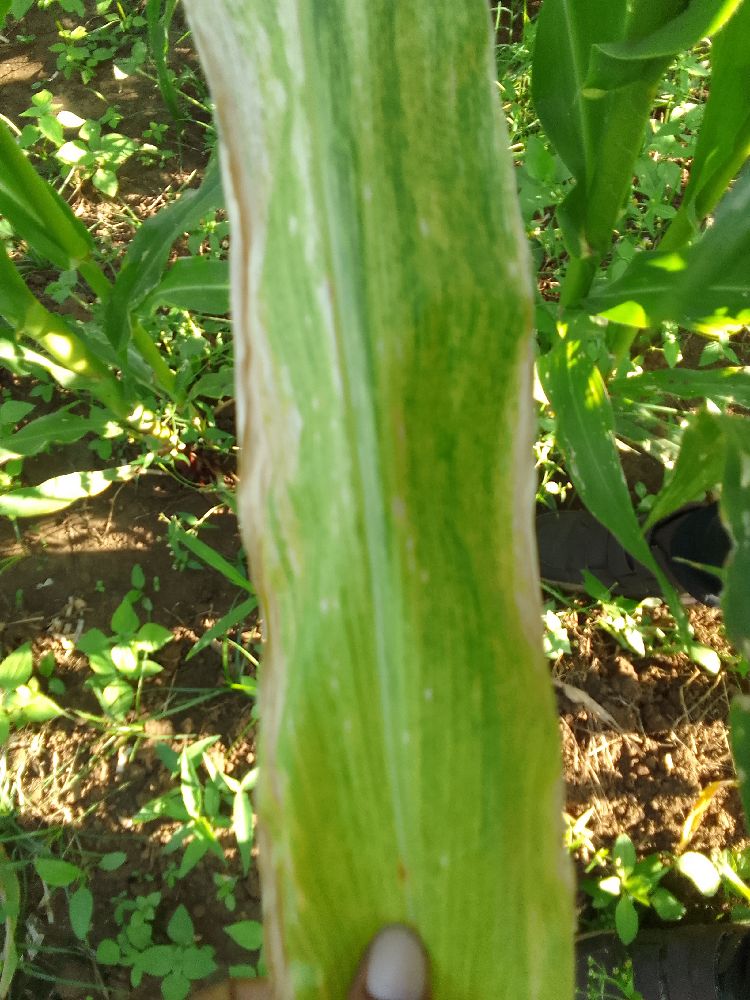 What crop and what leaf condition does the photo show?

maize, maize lethal necrosis
